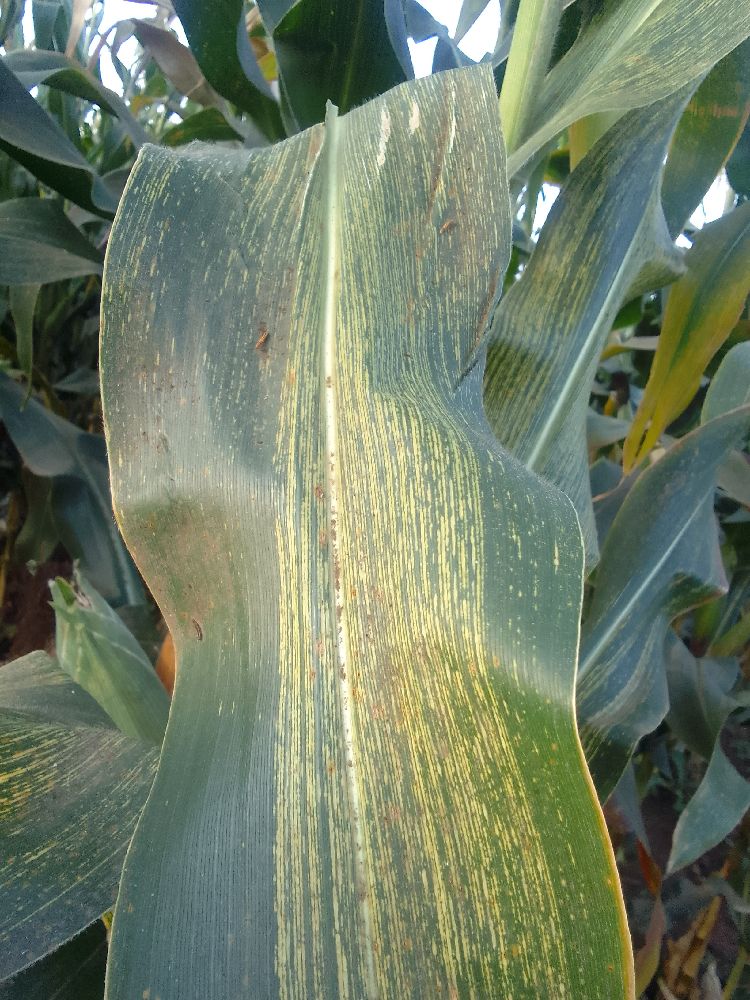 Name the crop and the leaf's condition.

maize, maize streak virus
